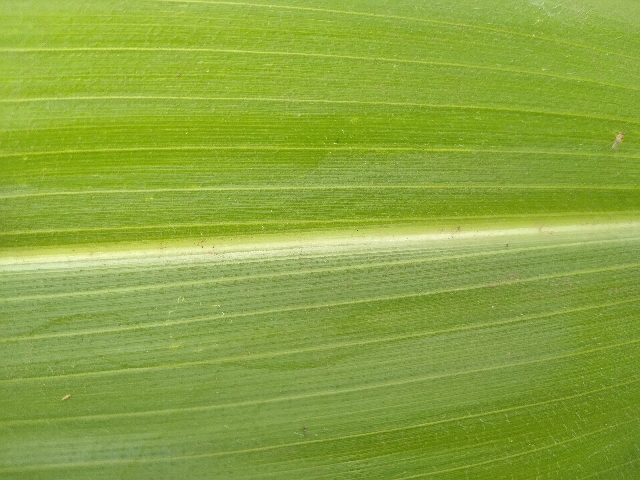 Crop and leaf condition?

maize, healthy
